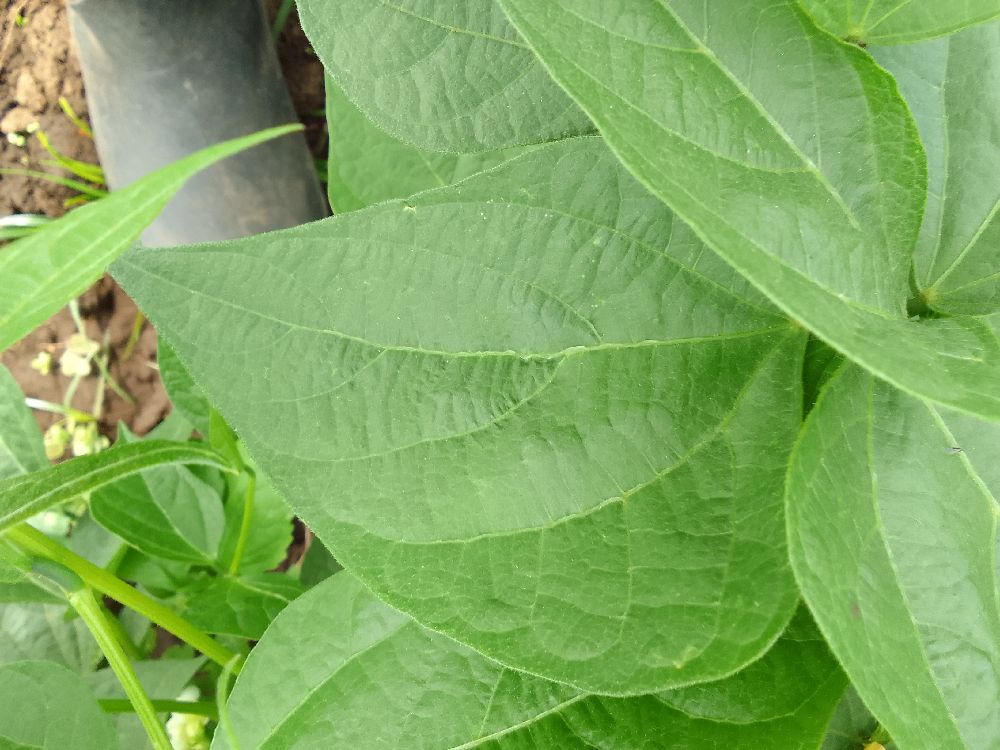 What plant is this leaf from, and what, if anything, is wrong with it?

common bean, healthy
